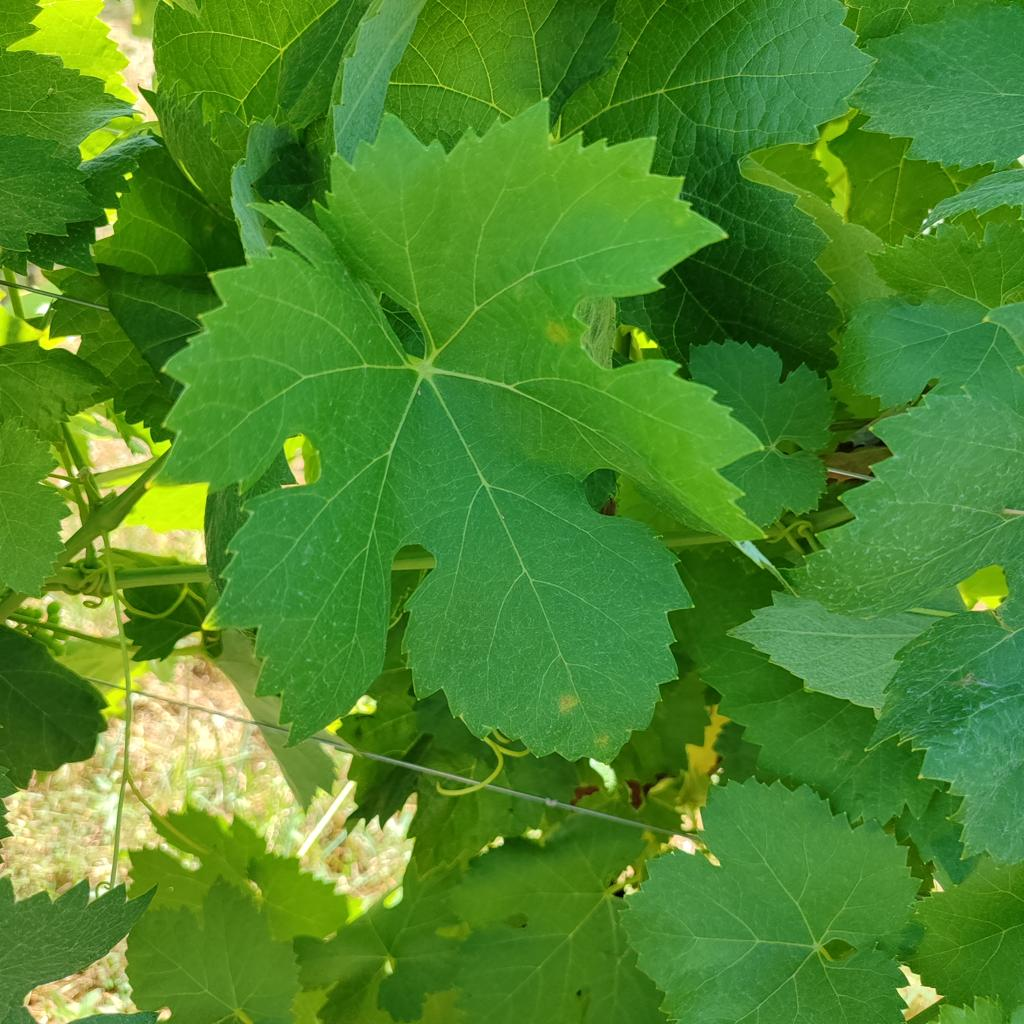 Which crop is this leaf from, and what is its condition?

grapevine, downy mildew
